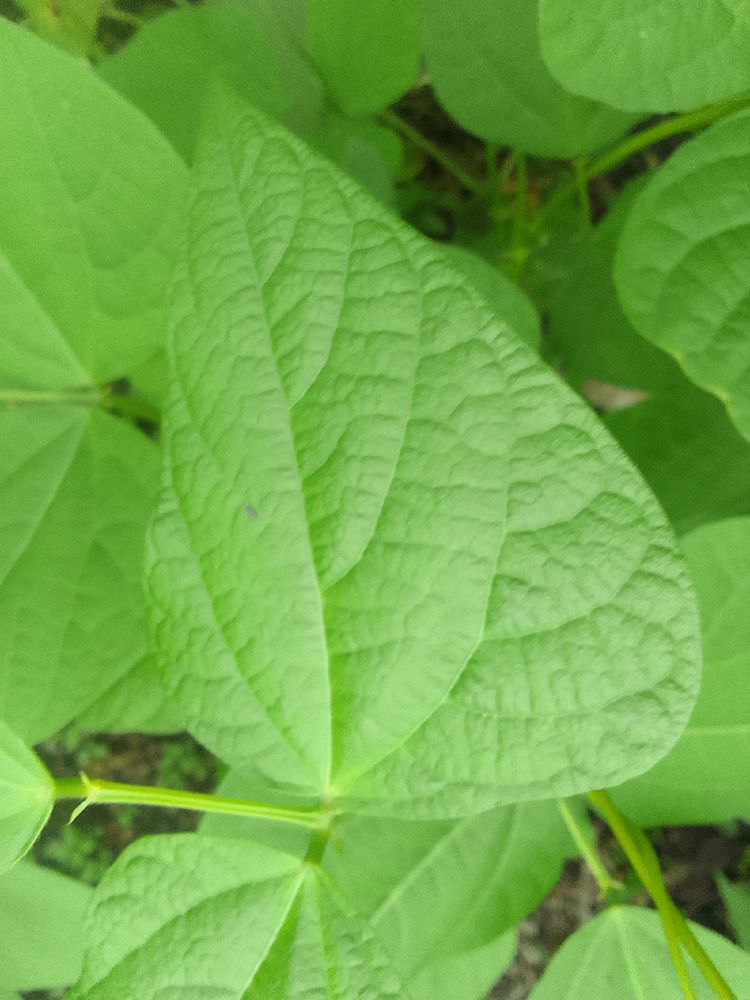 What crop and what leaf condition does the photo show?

common bean, healthy
